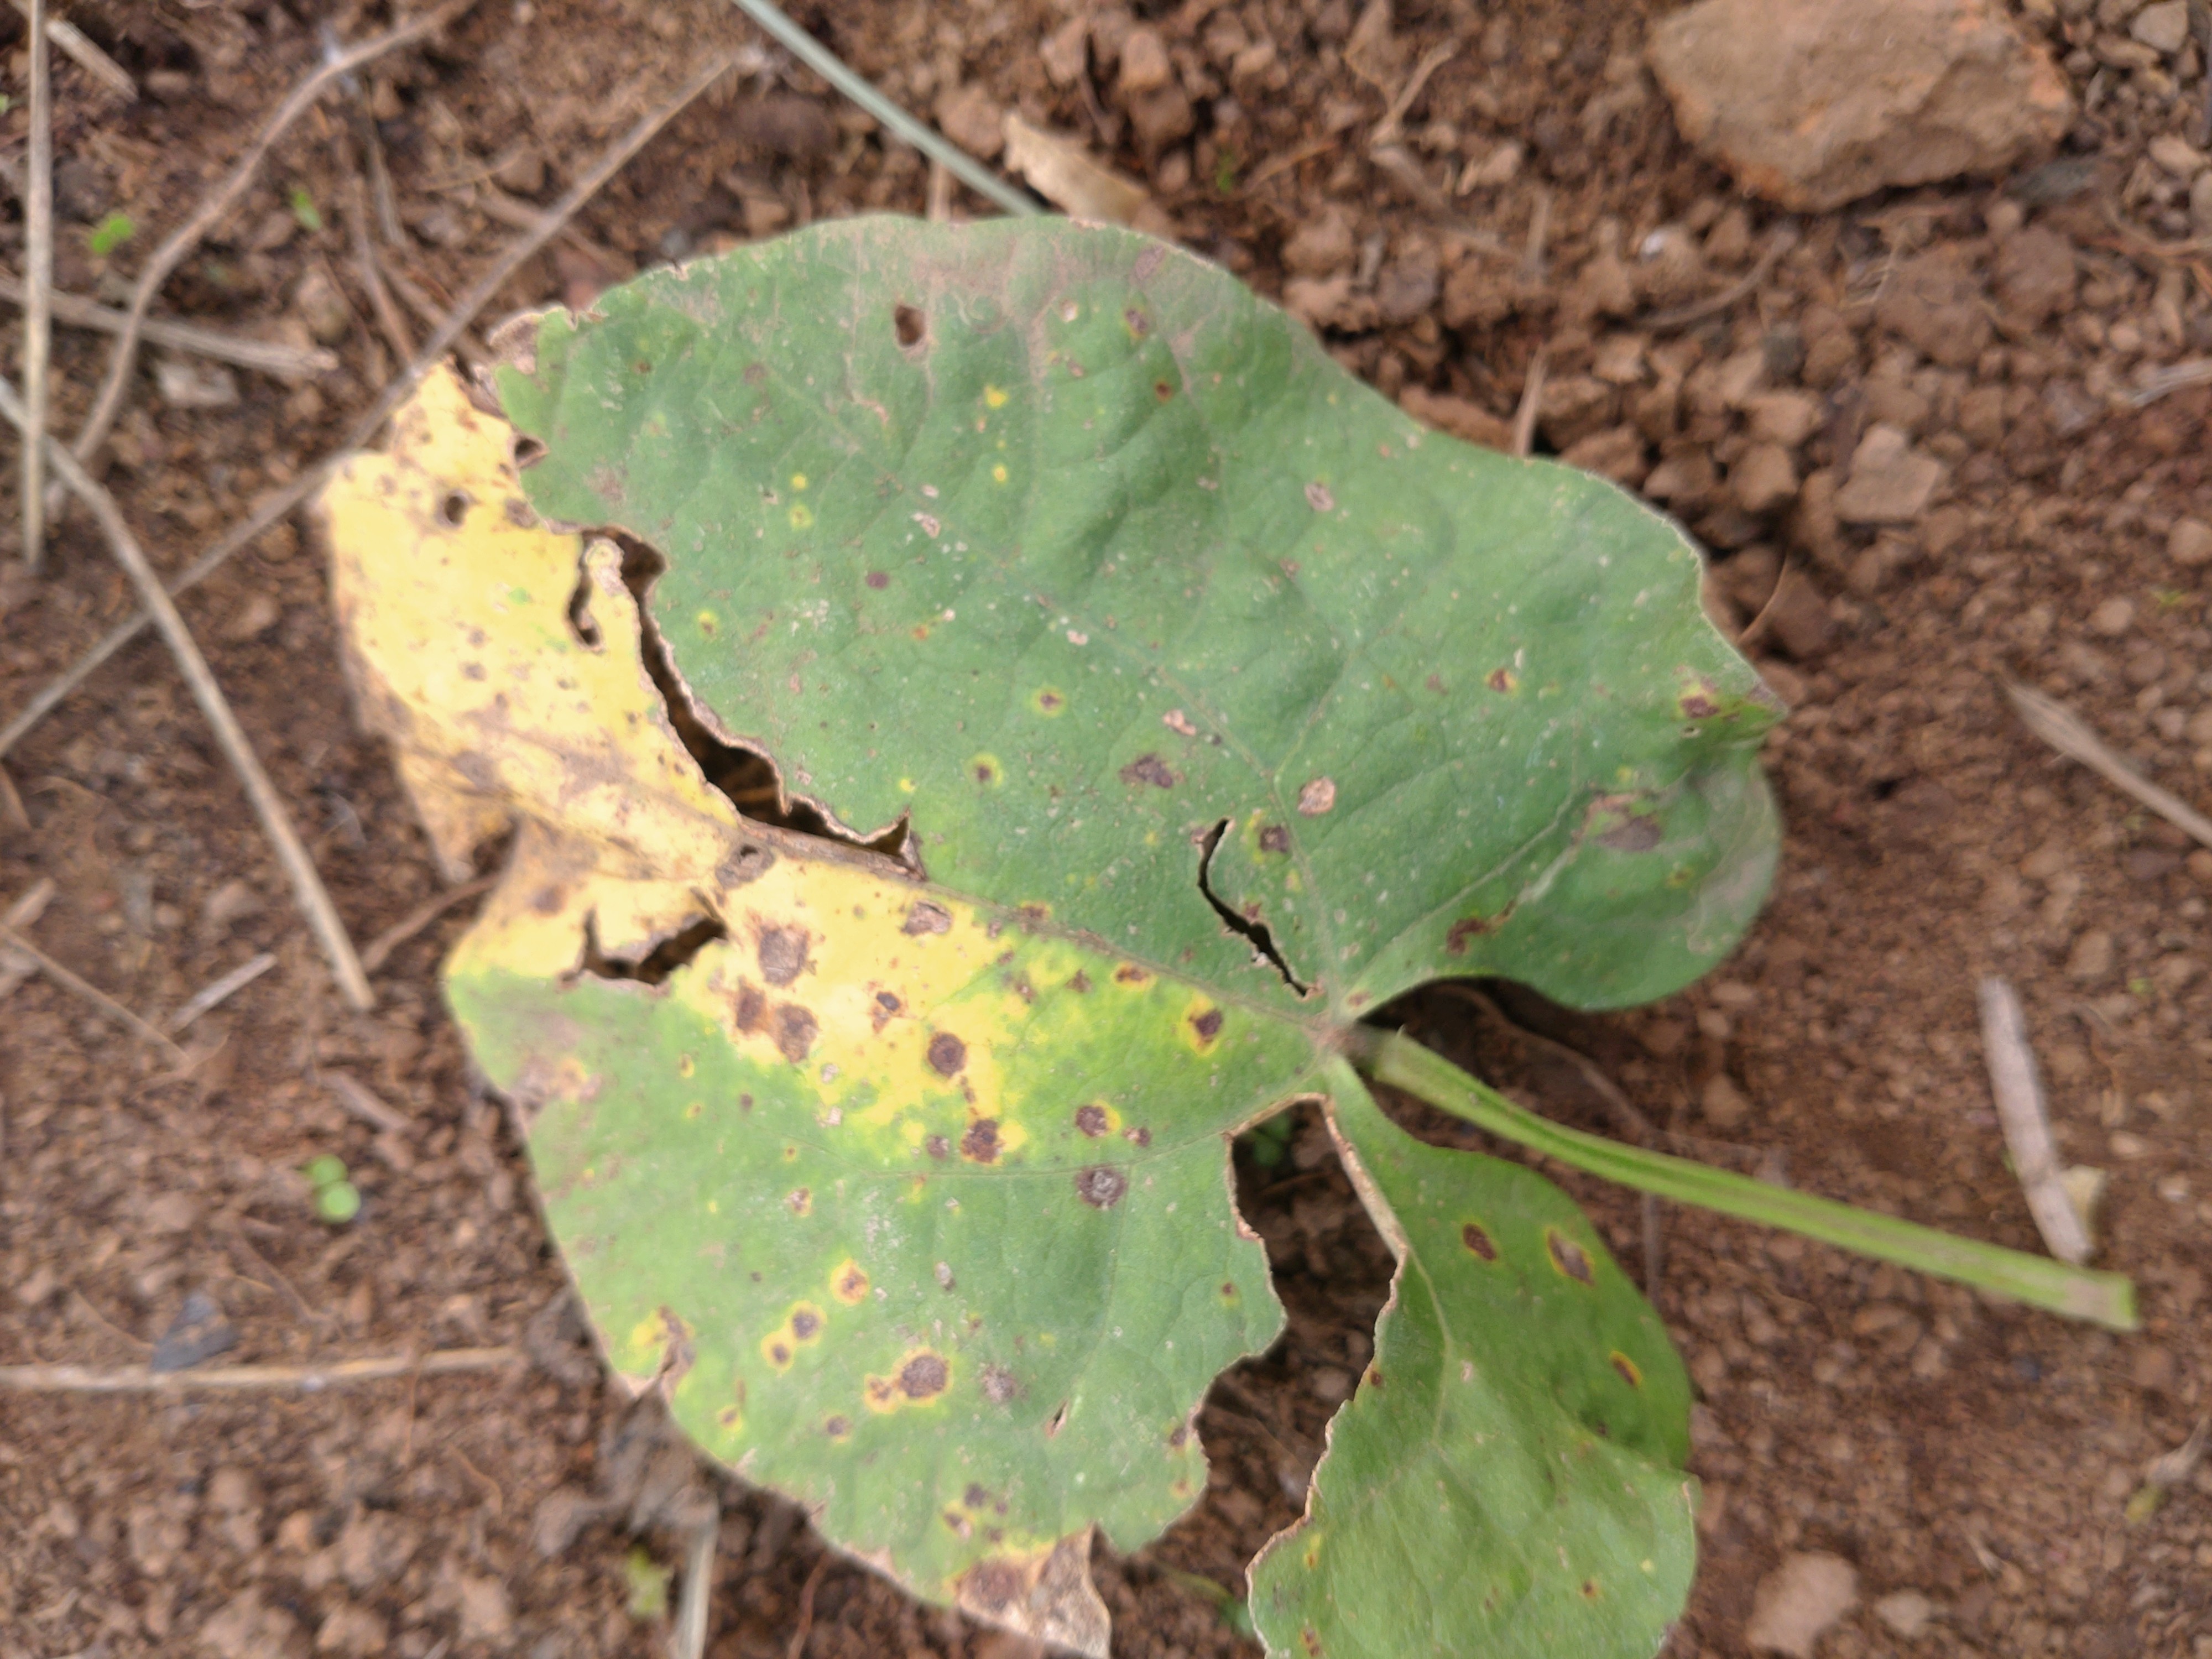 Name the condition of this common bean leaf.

rust
